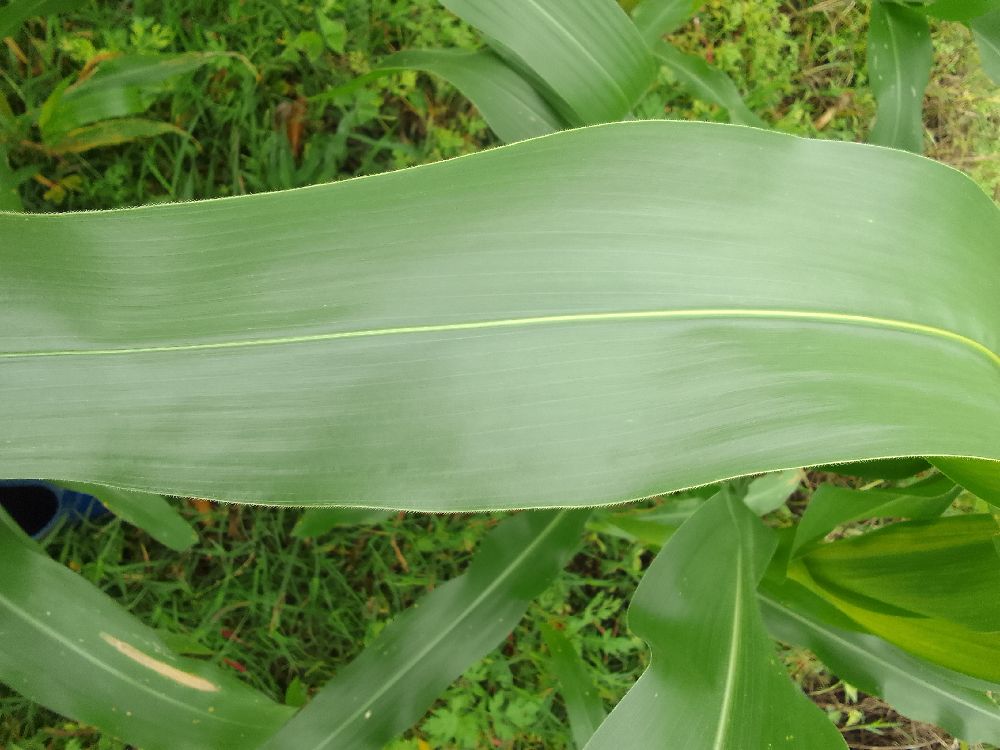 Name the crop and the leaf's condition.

maize, healthy
